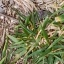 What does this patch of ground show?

grass
